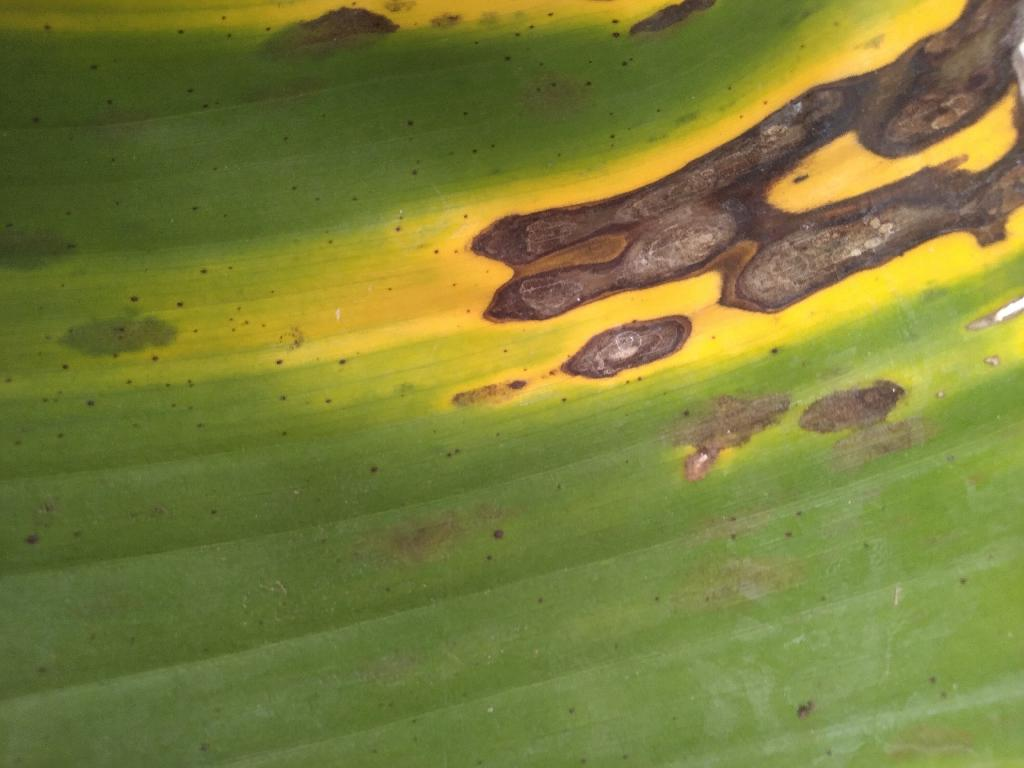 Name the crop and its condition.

banana, black sigatoka
